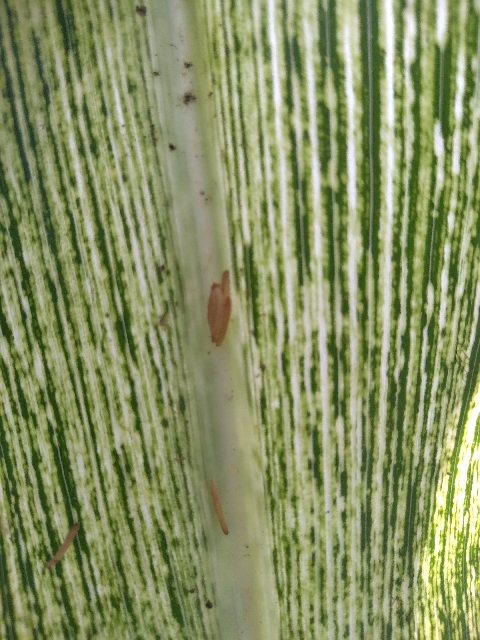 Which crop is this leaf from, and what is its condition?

maize, maize streak virus
